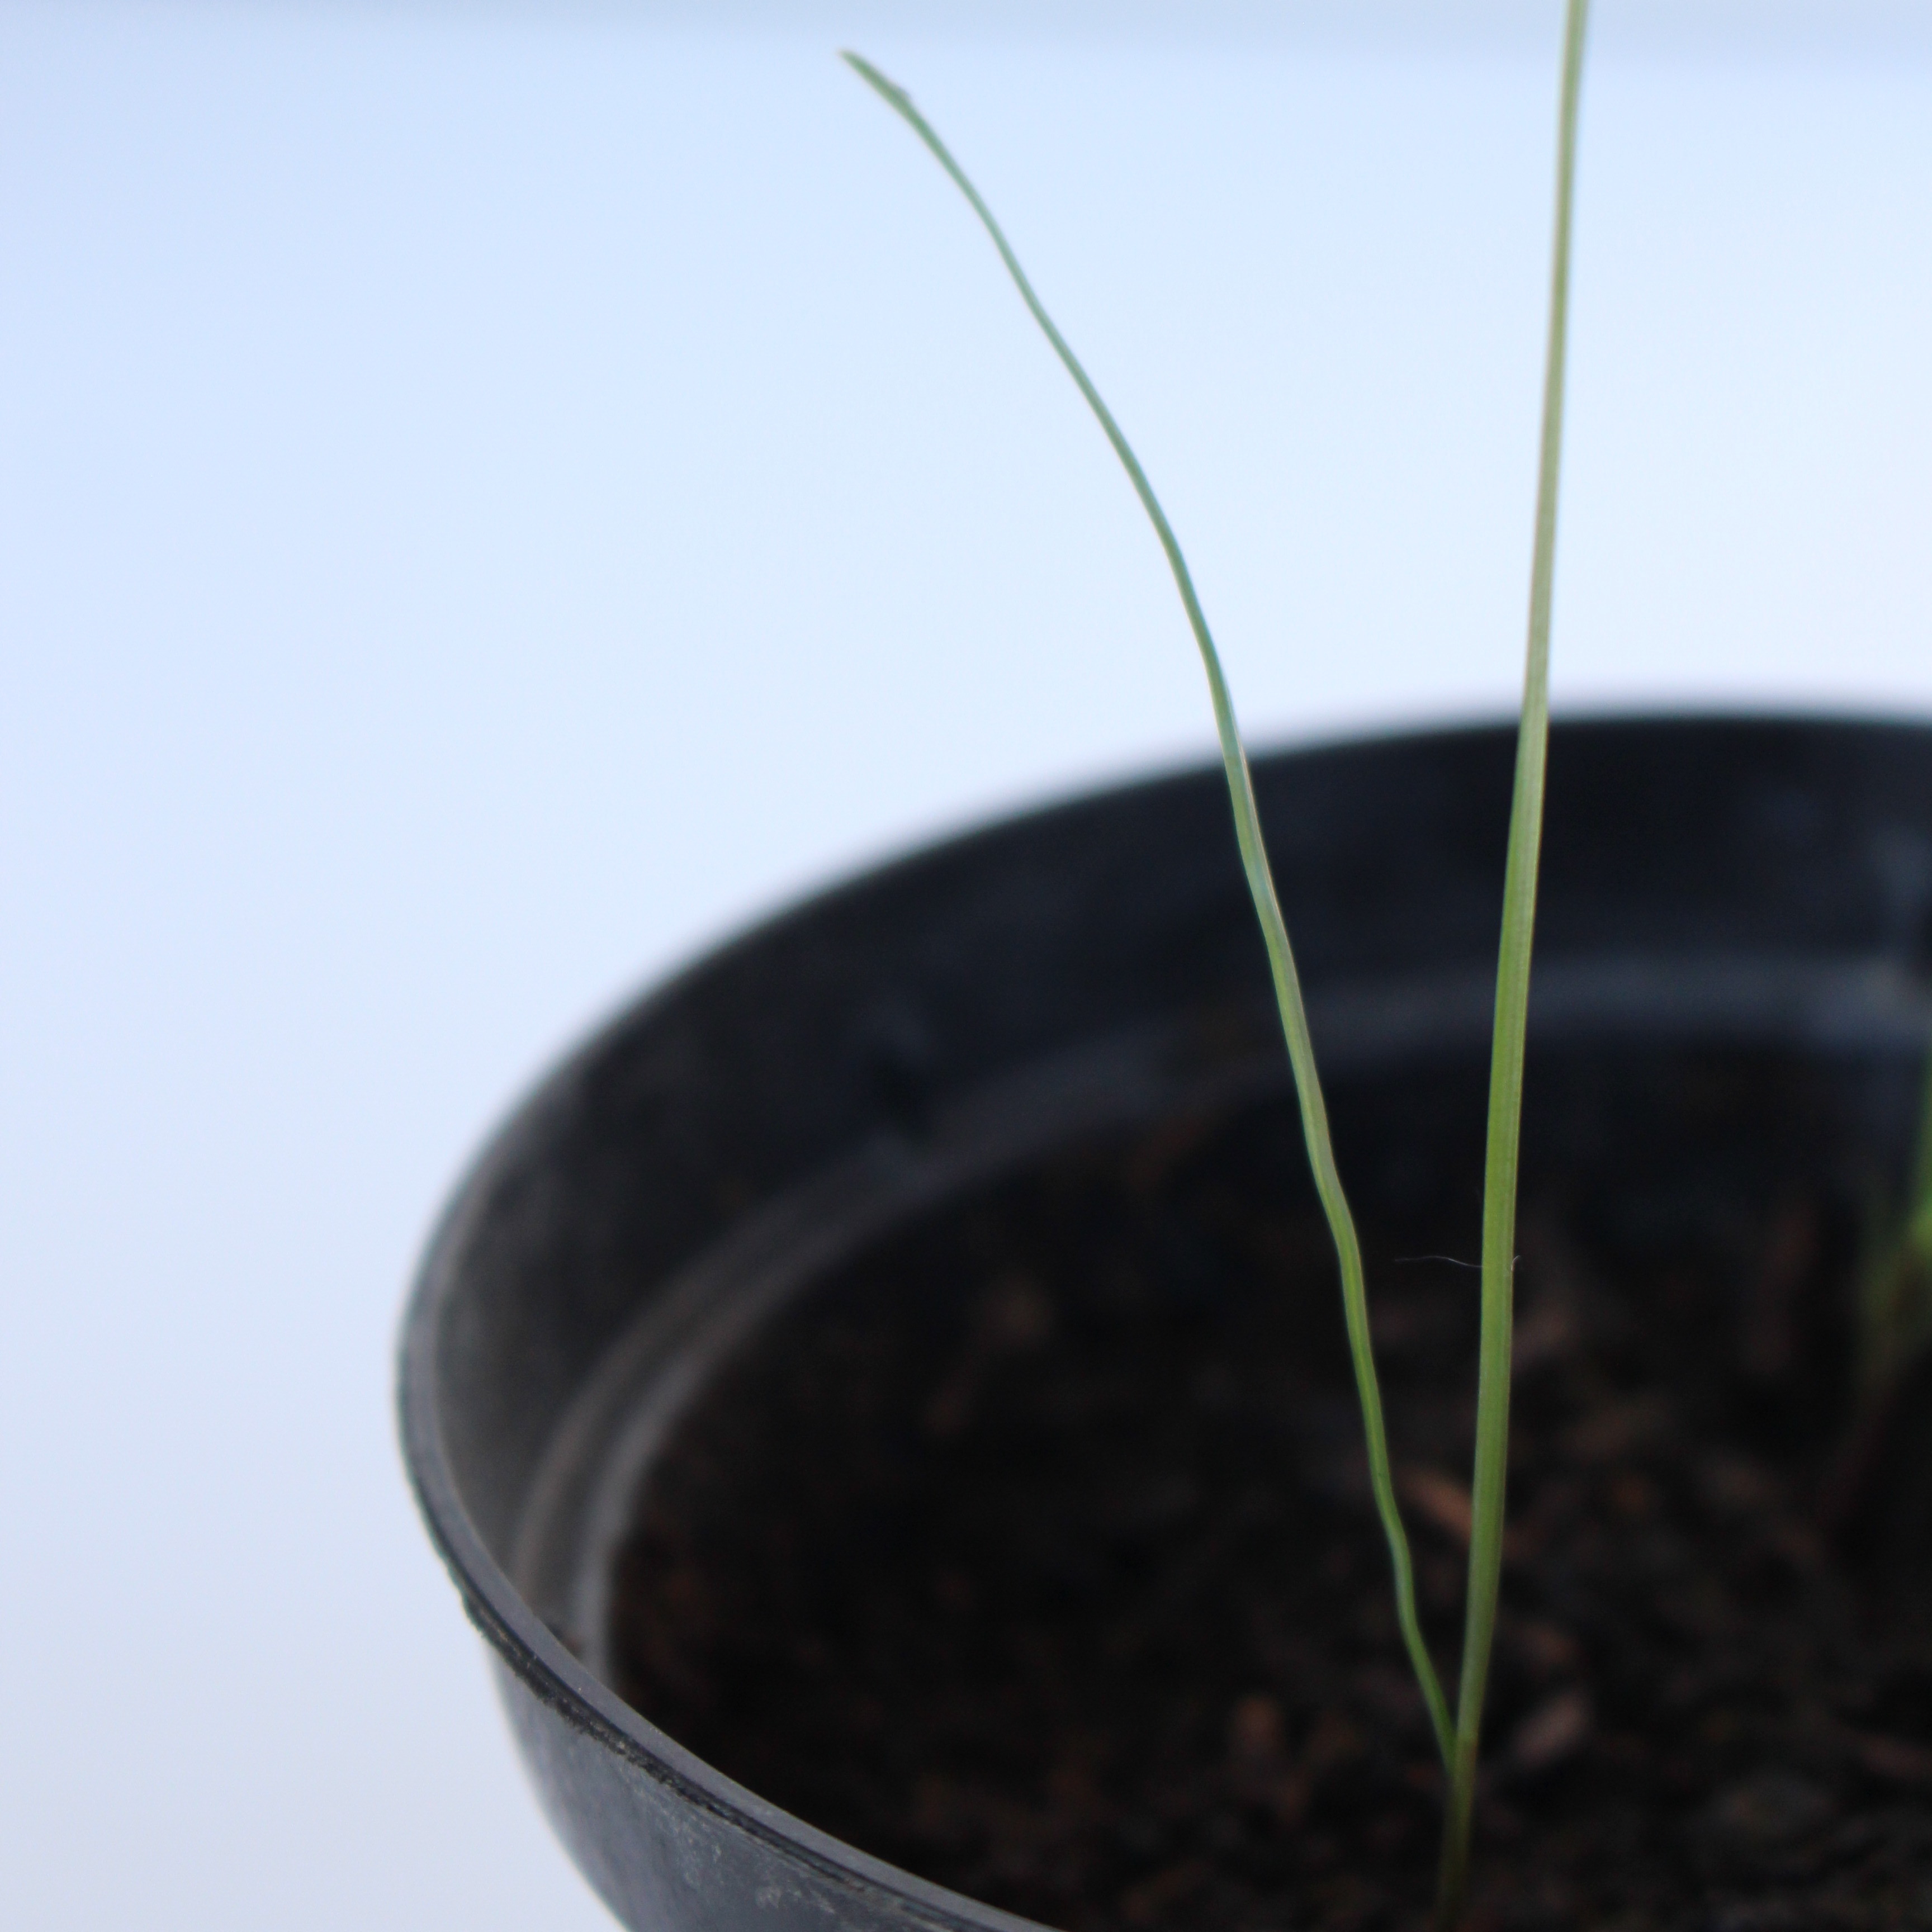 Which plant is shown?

Lolium multiflorum
